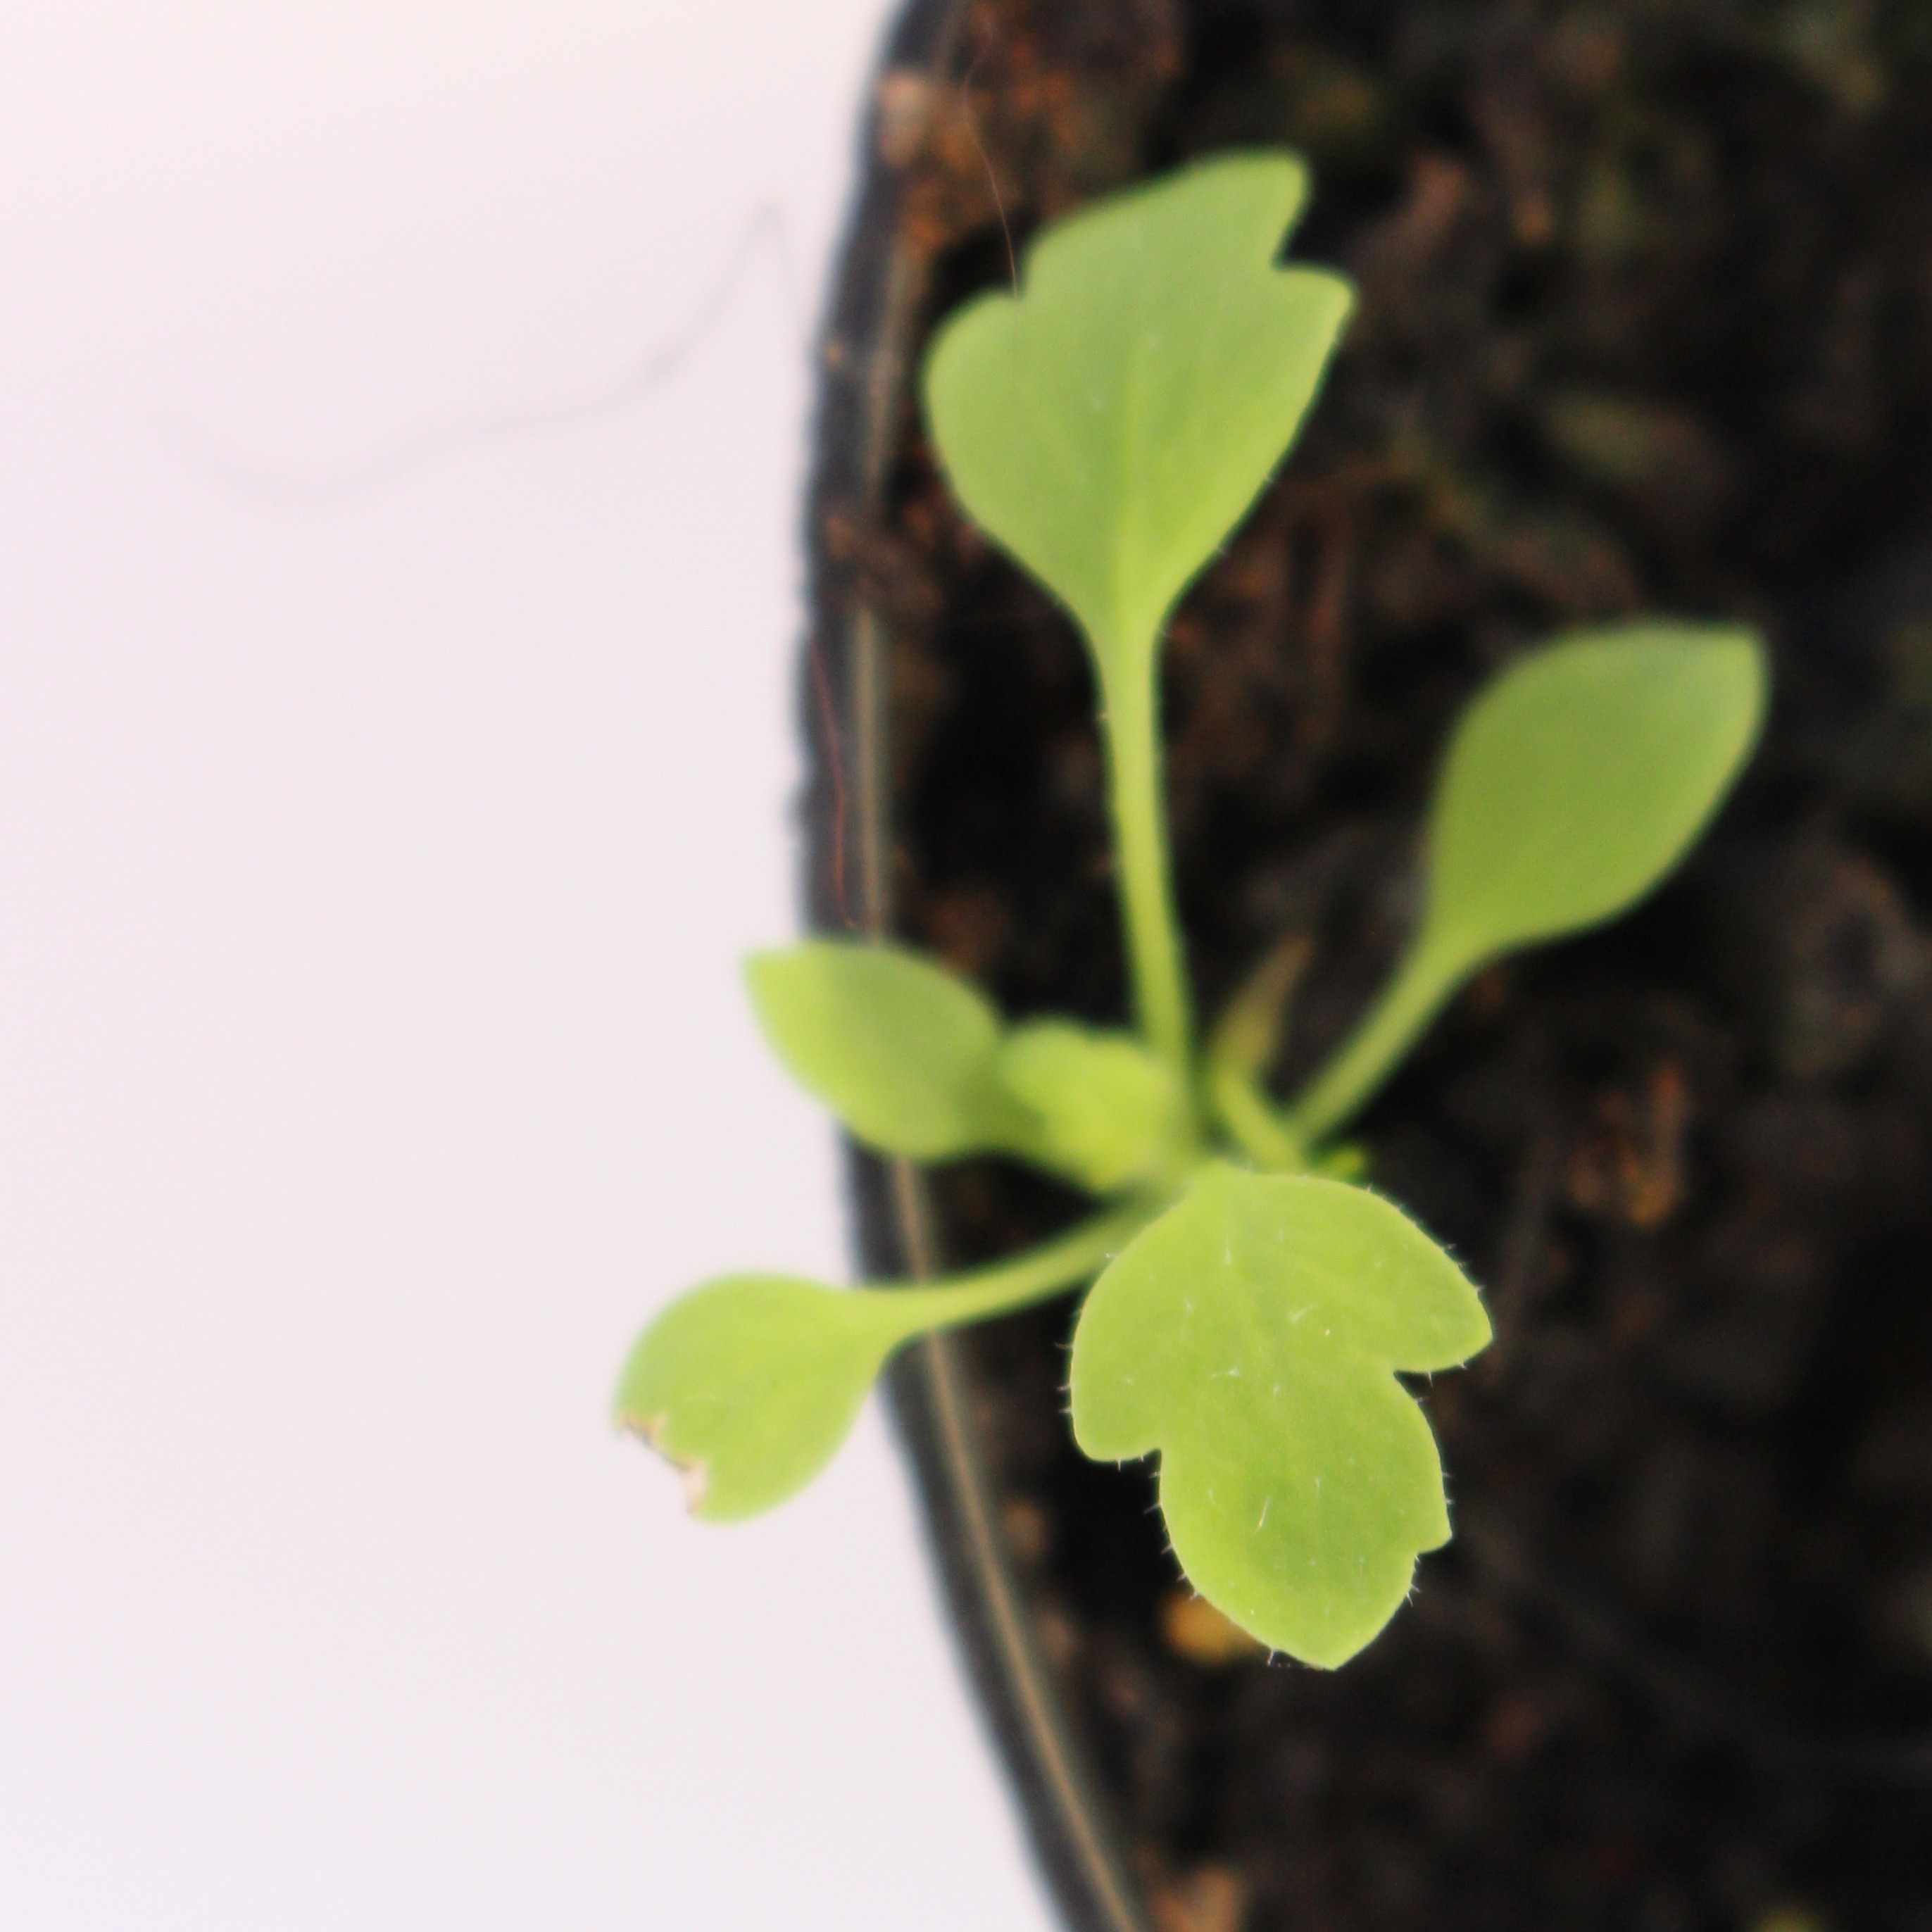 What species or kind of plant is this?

Papaver rhoeas
